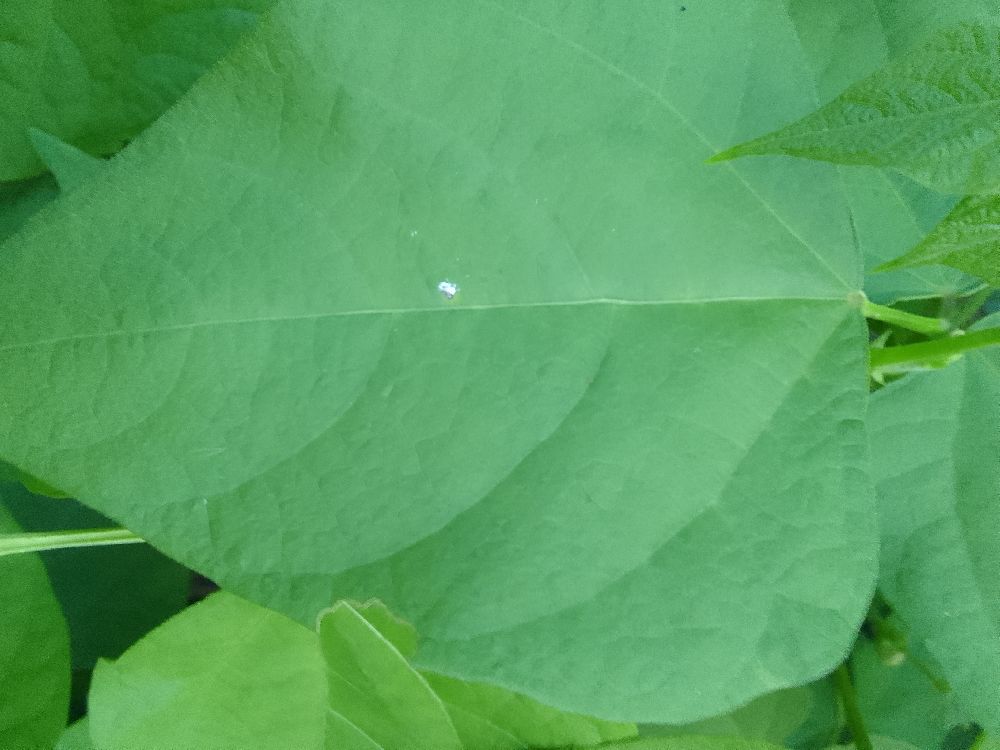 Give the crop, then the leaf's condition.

common bean, healthy
